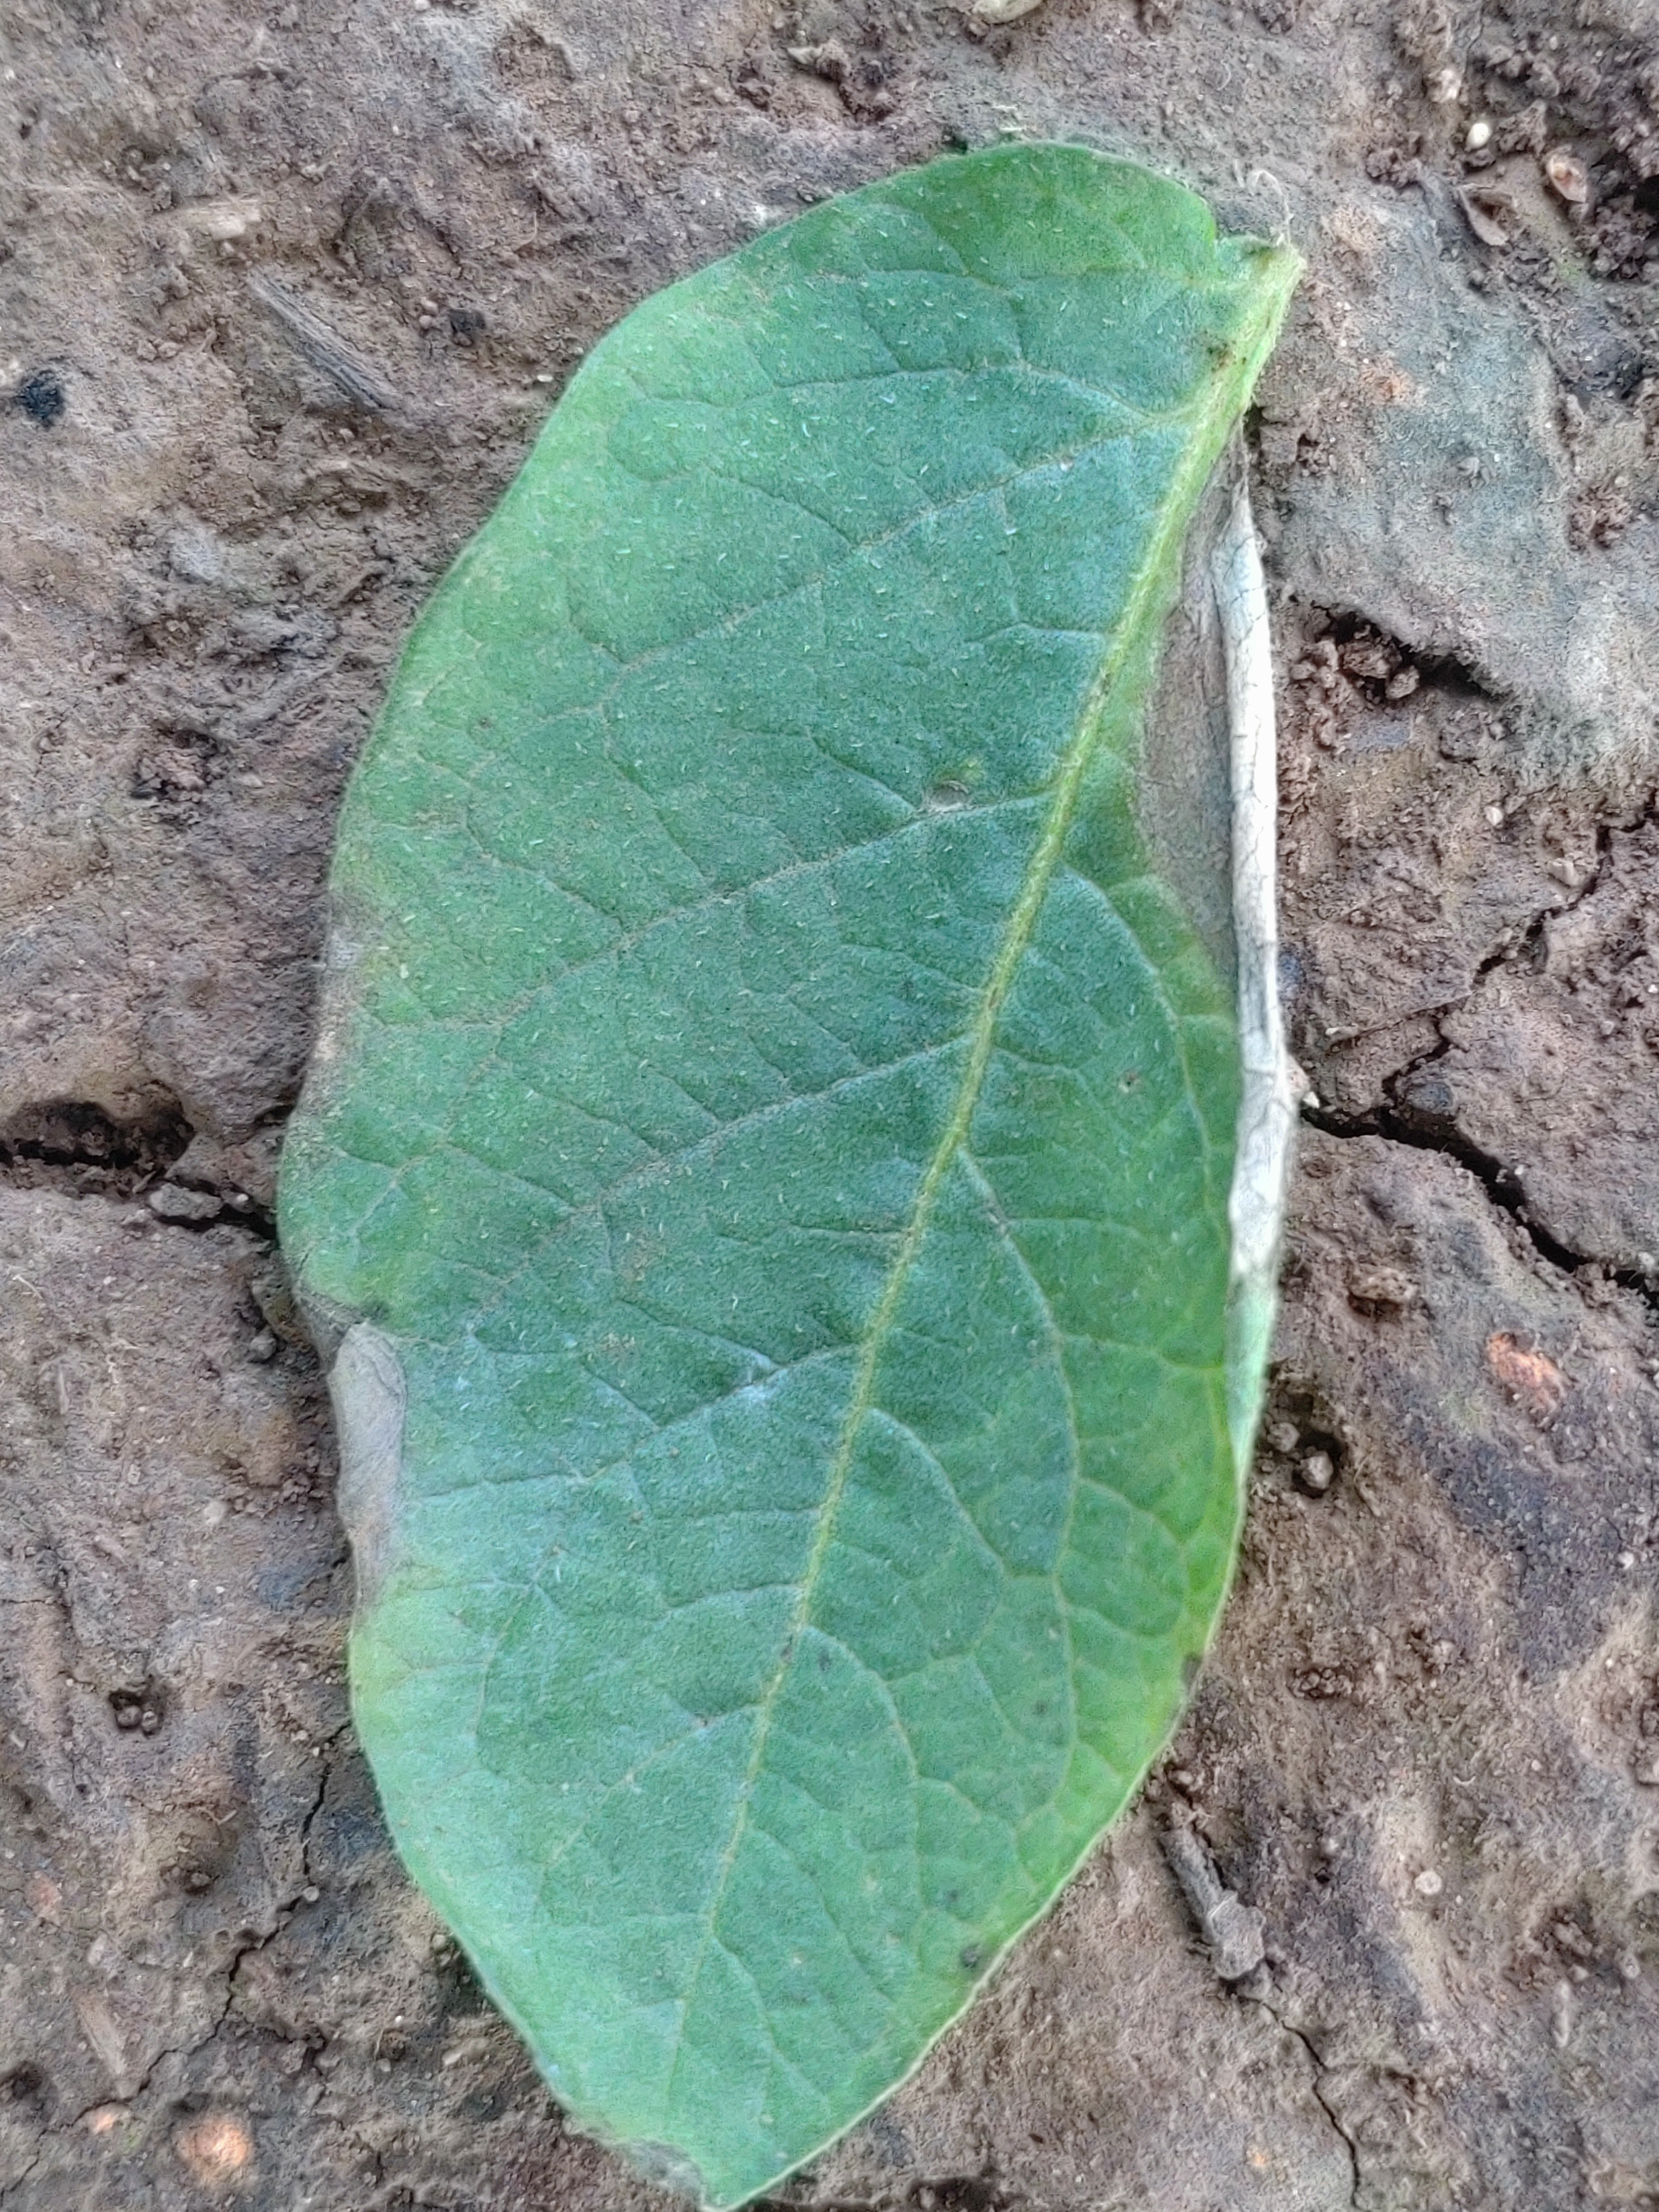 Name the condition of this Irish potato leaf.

early blight
